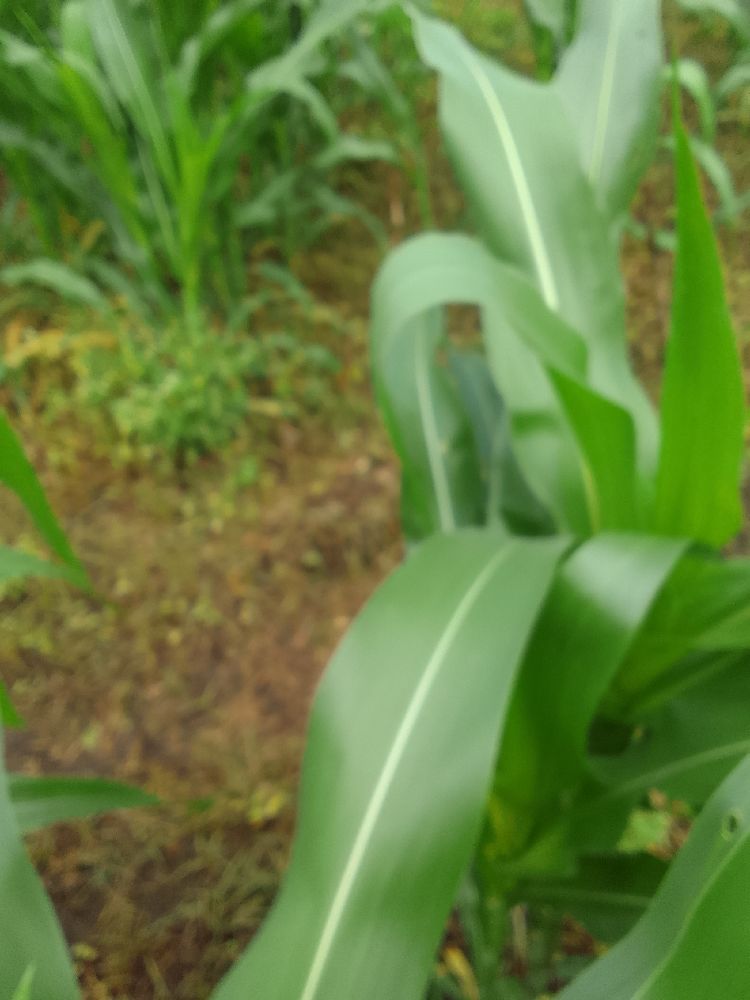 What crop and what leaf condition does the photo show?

maize, healthy
